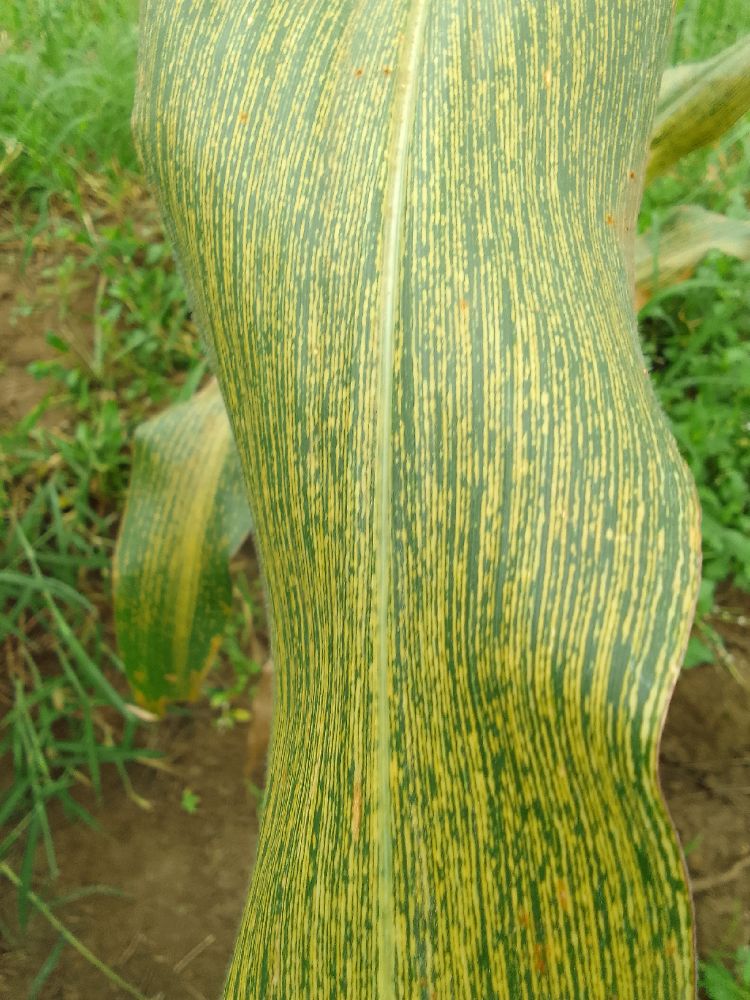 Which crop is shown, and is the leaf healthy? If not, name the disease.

maize, maize streak virus
